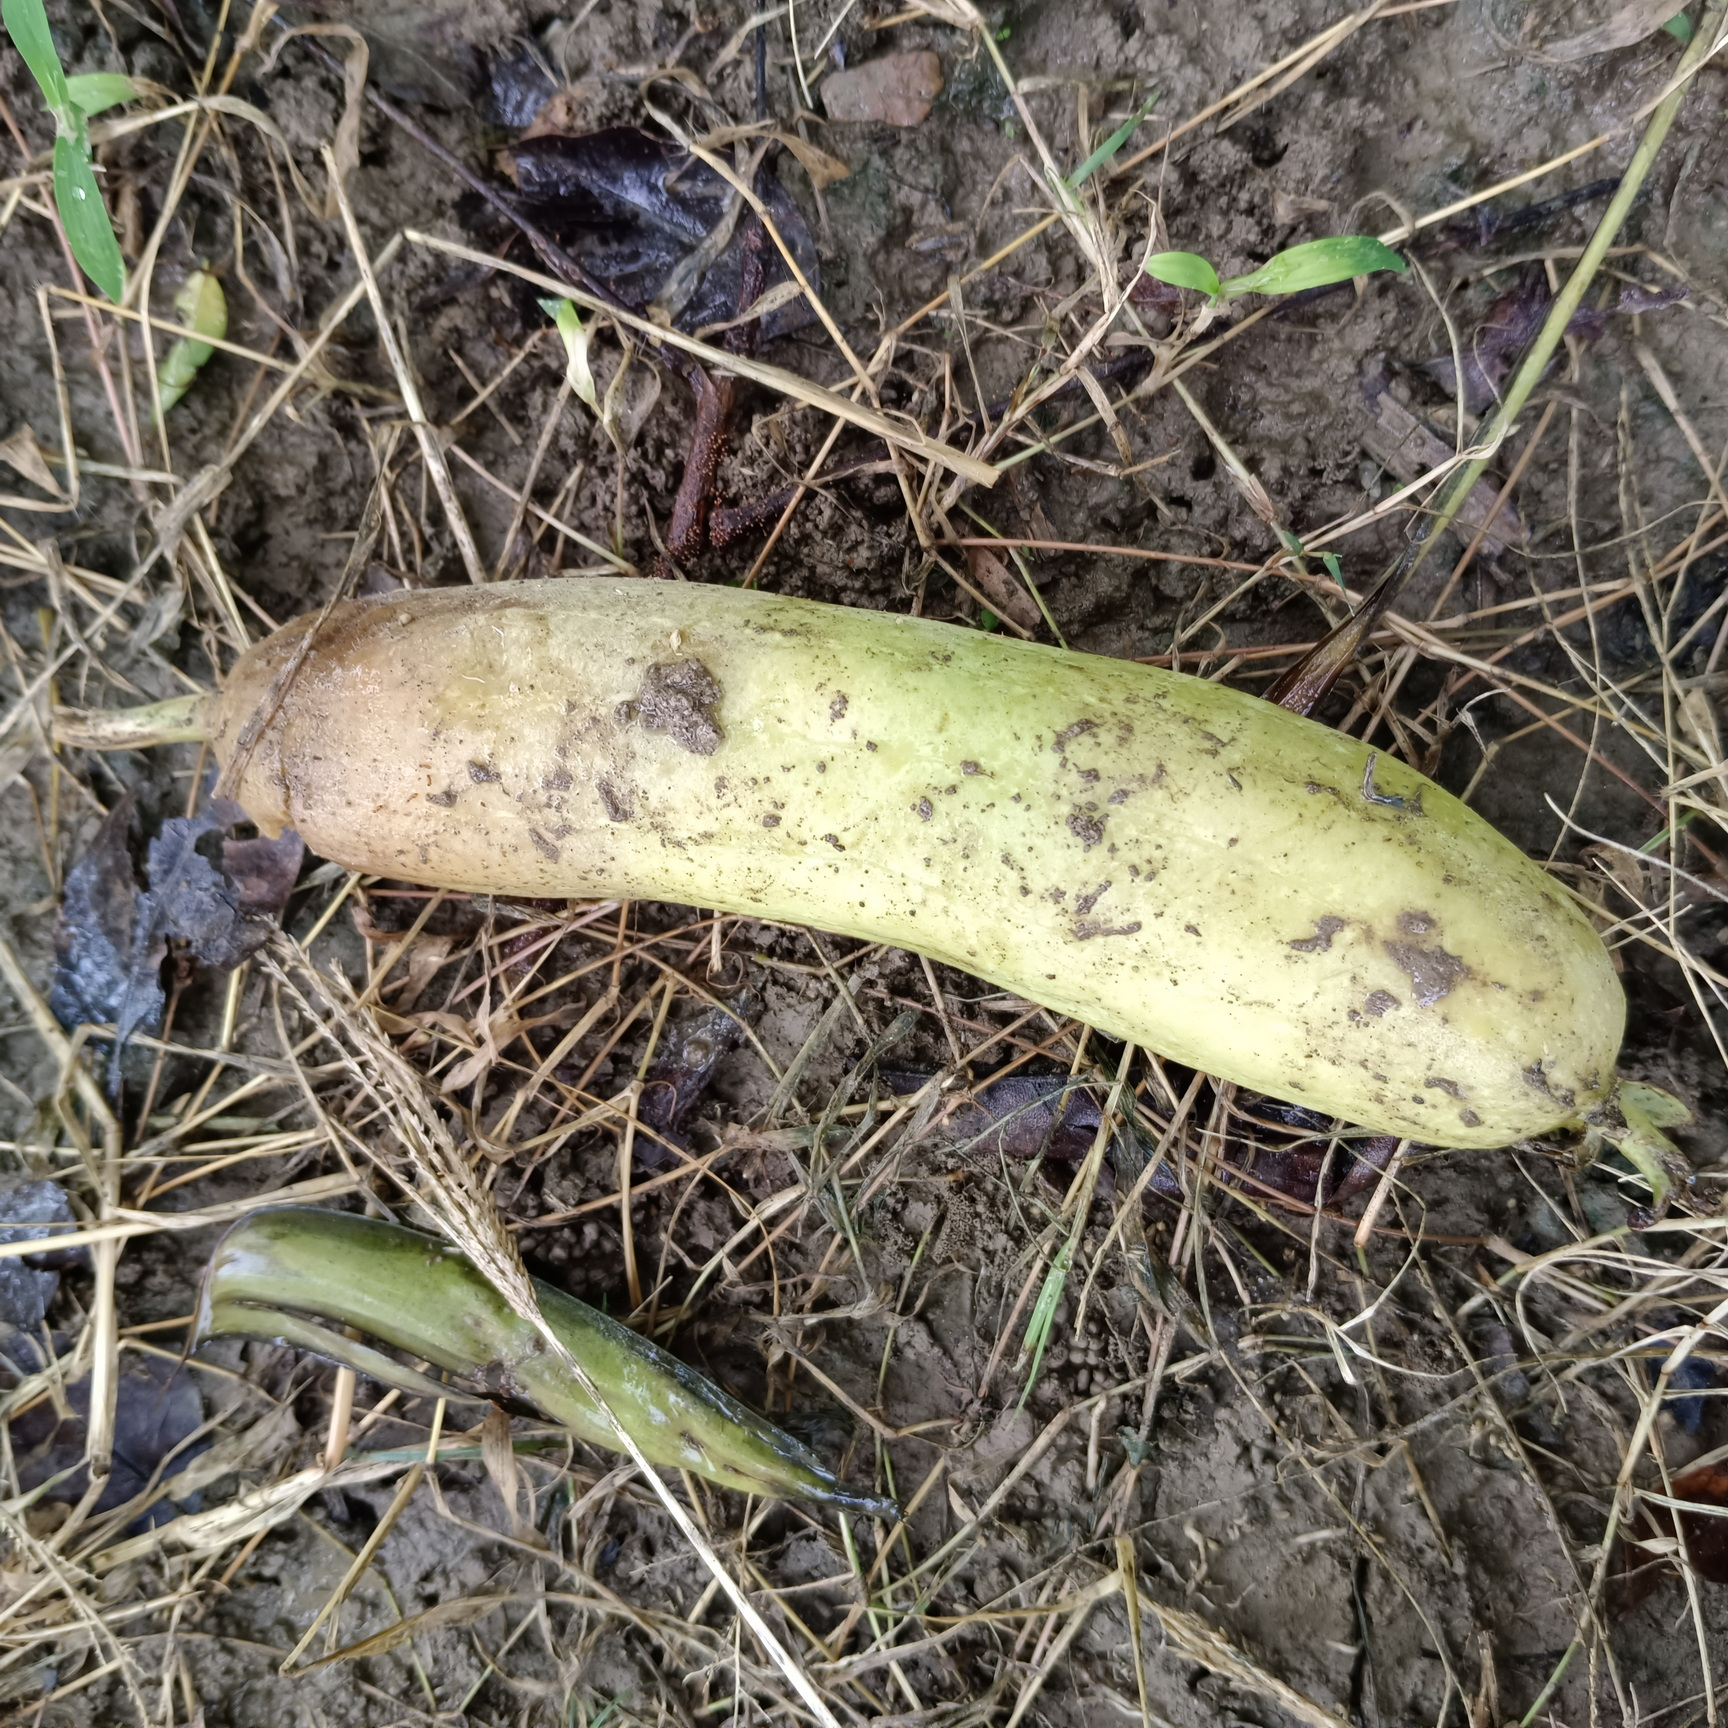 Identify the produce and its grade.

luffa, faulty
